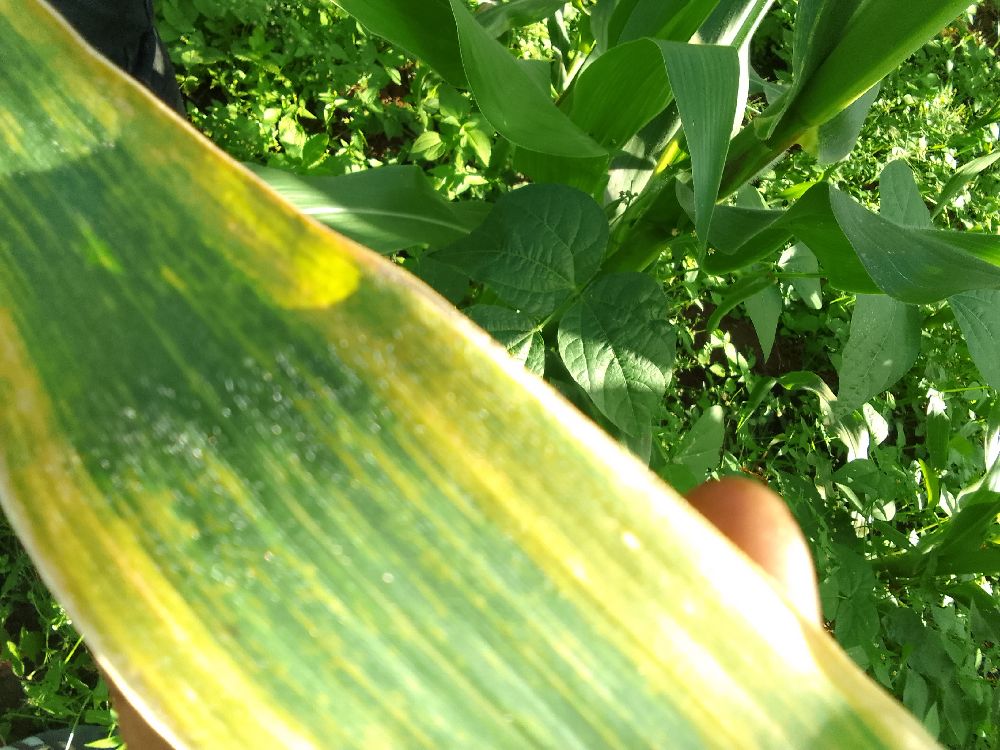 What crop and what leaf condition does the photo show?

maize, maize lethal necrosis
